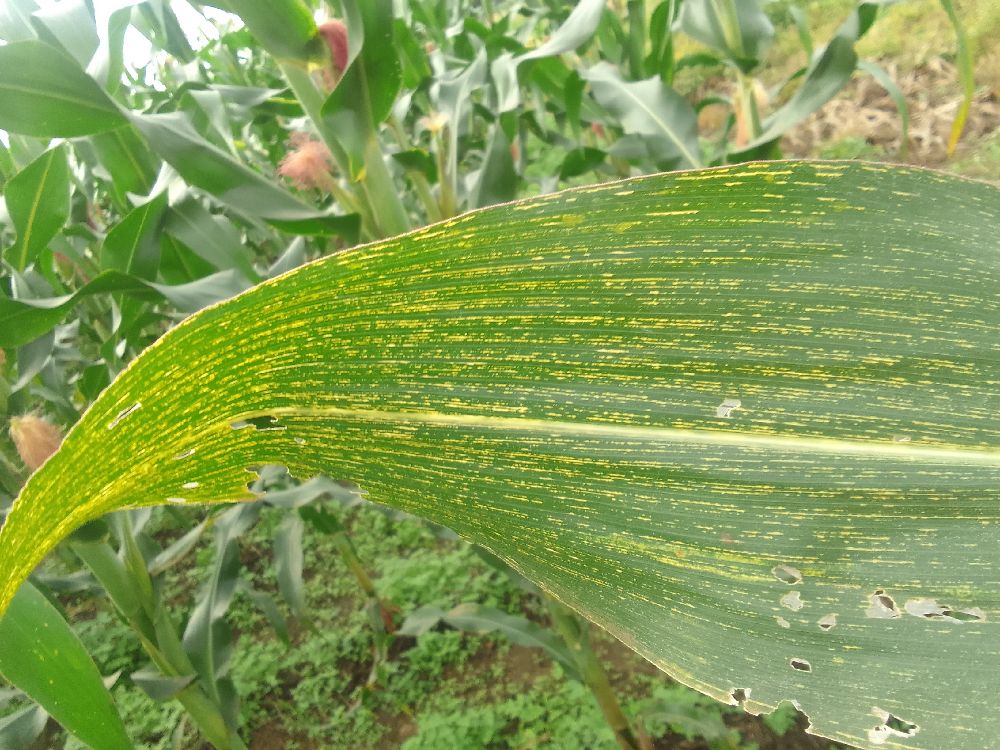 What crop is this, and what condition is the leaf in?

maize, maize streak virus
